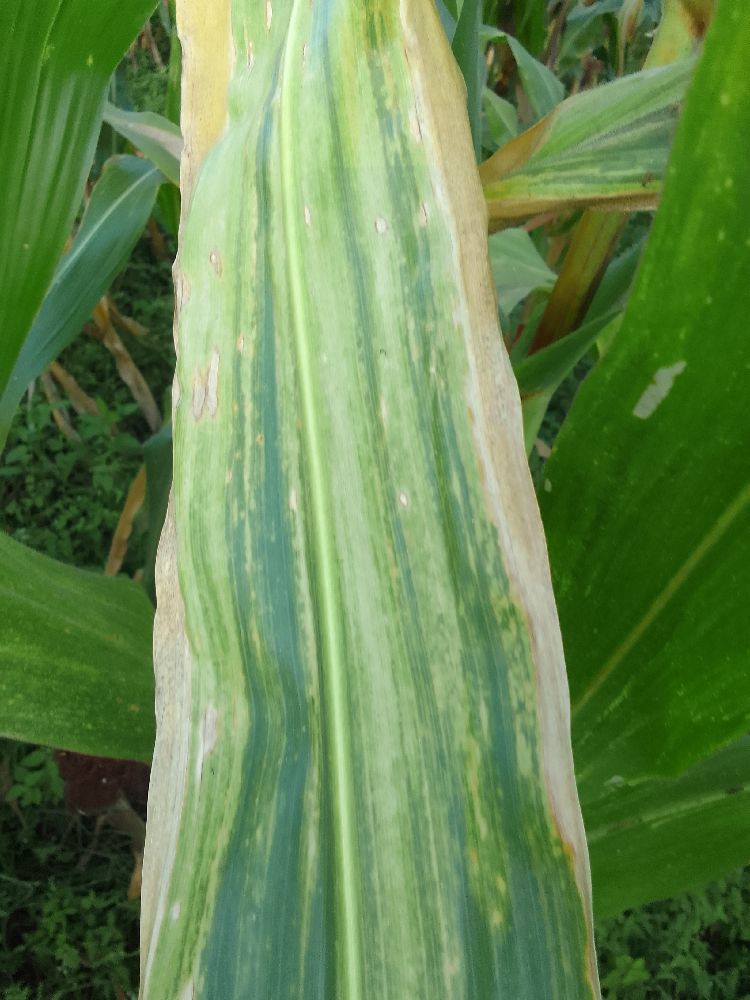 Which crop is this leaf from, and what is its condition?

maize, maize lethal necrosis
